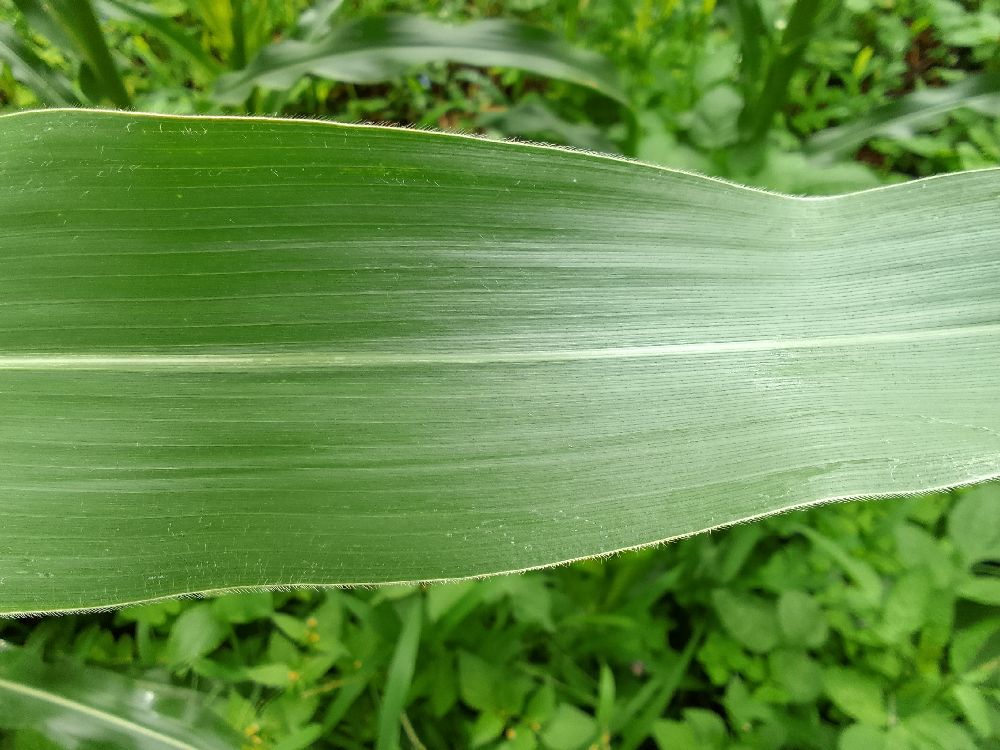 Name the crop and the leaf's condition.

maize, healthy
